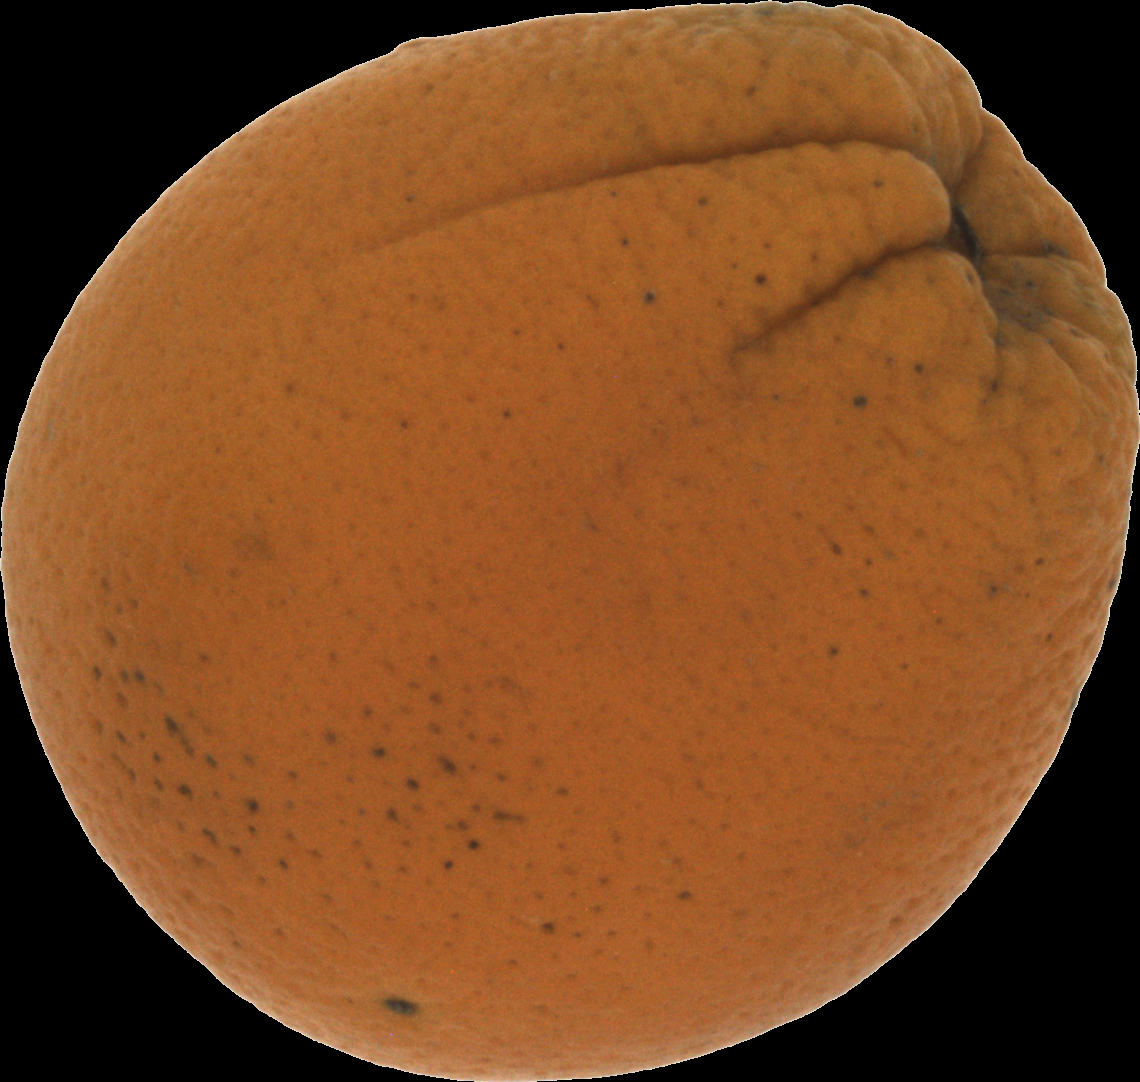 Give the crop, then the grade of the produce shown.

orange, bad
